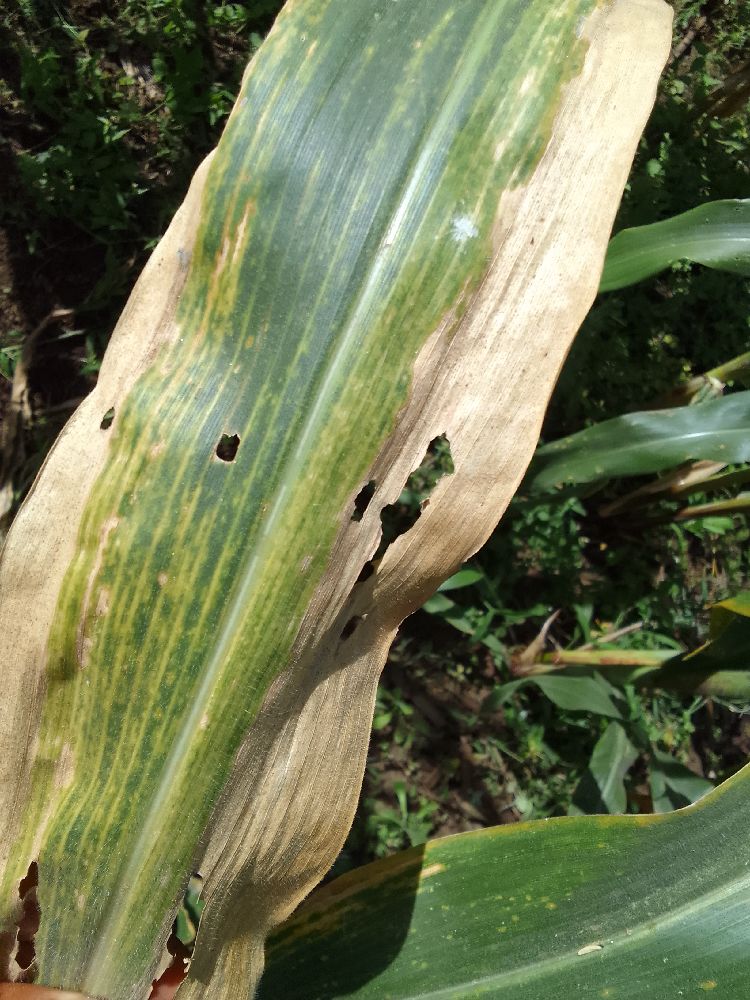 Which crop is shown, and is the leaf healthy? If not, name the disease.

maize, maize lethal necrosis
